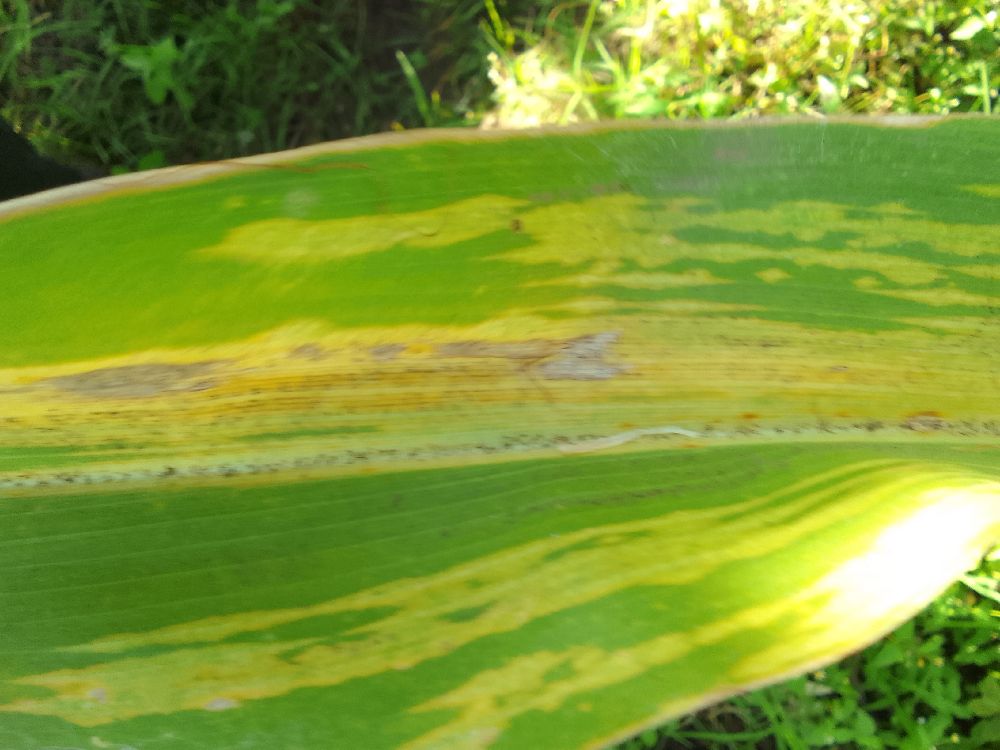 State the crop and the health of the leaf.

maize, maize lethal necrosis
